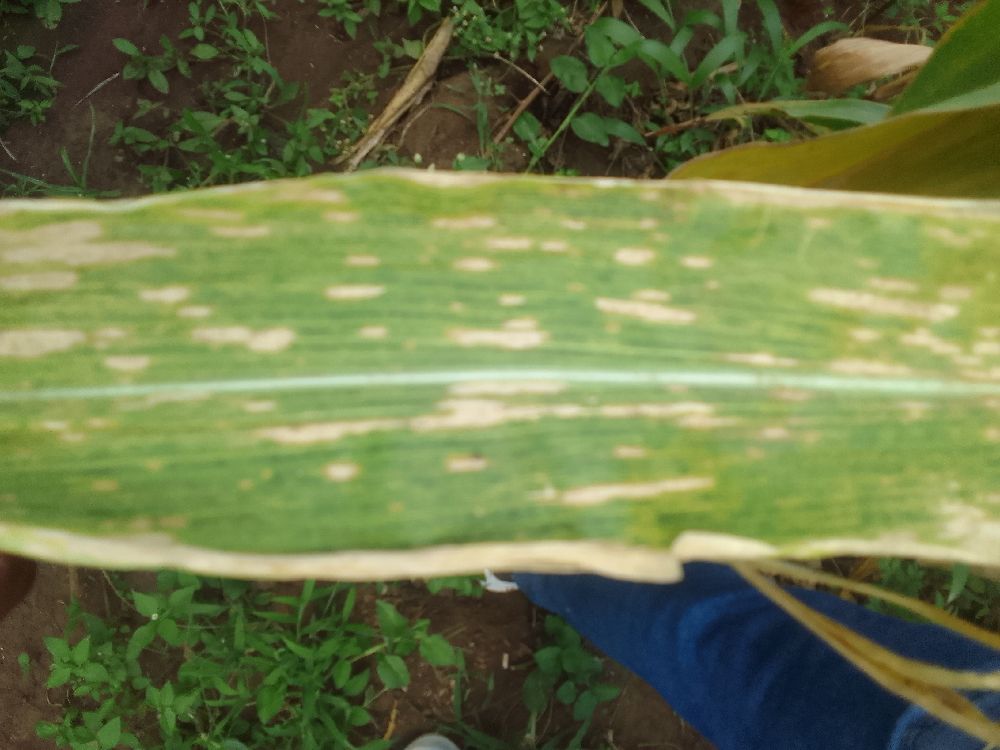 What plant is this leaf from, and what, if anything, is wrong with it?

maize, maize lethal necrosis
